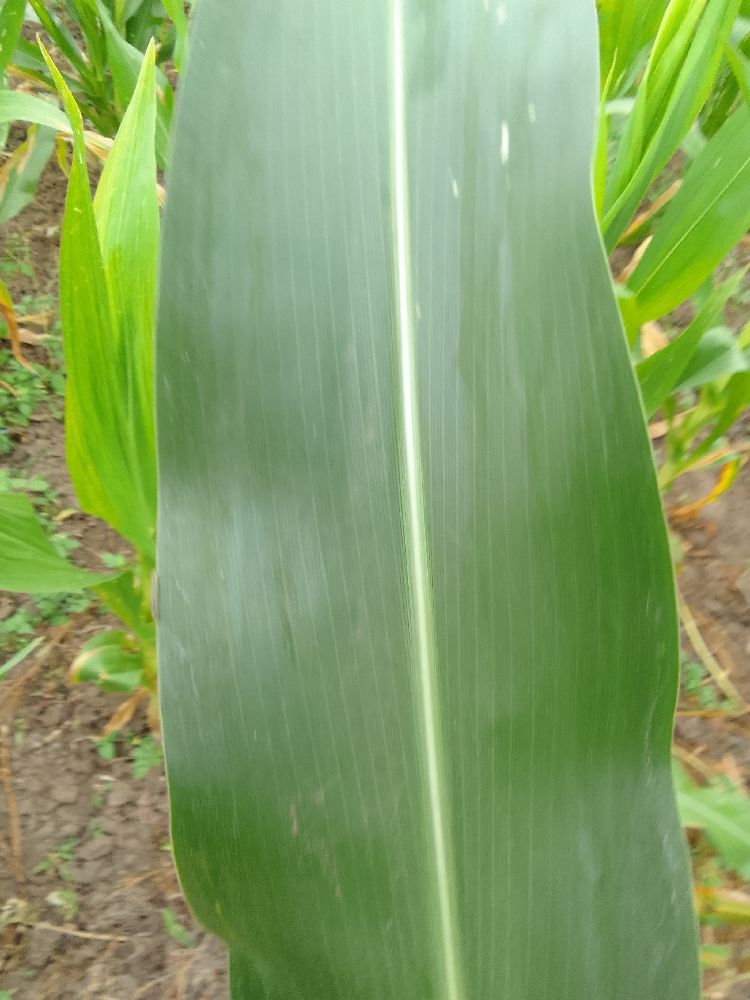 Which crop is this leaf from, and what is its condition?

maize, healthy
